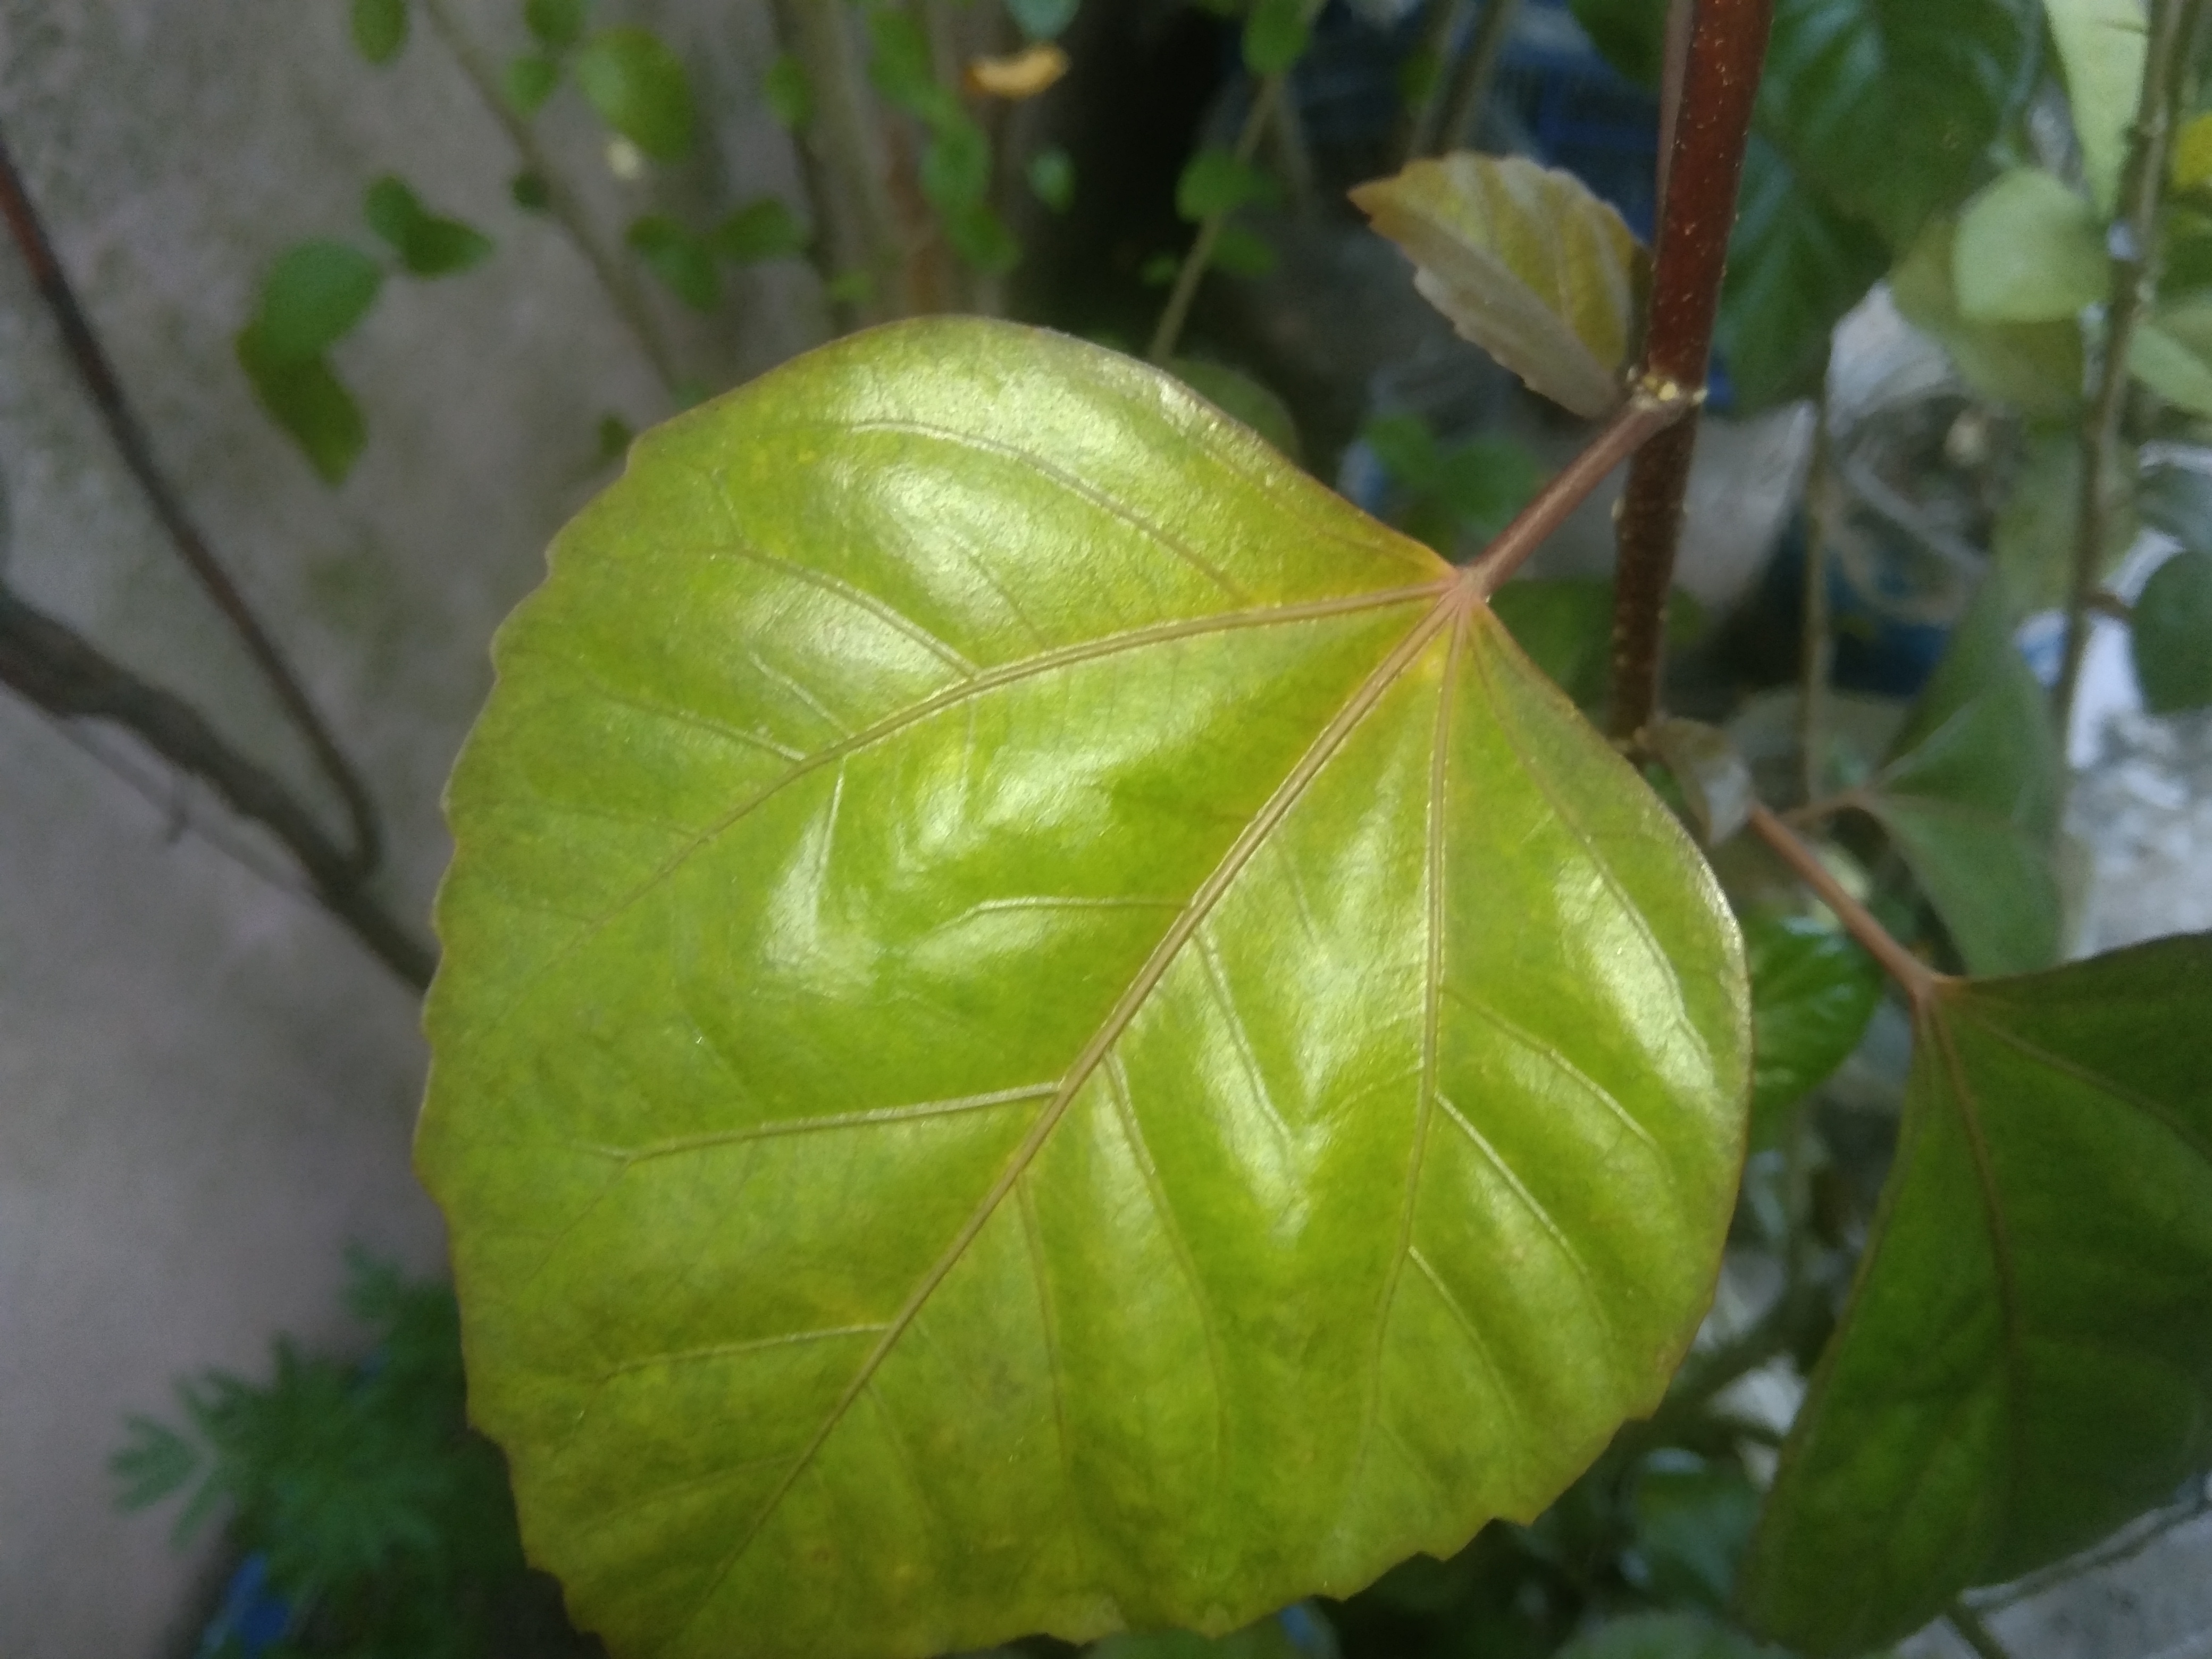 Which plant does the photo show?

hibiscus
